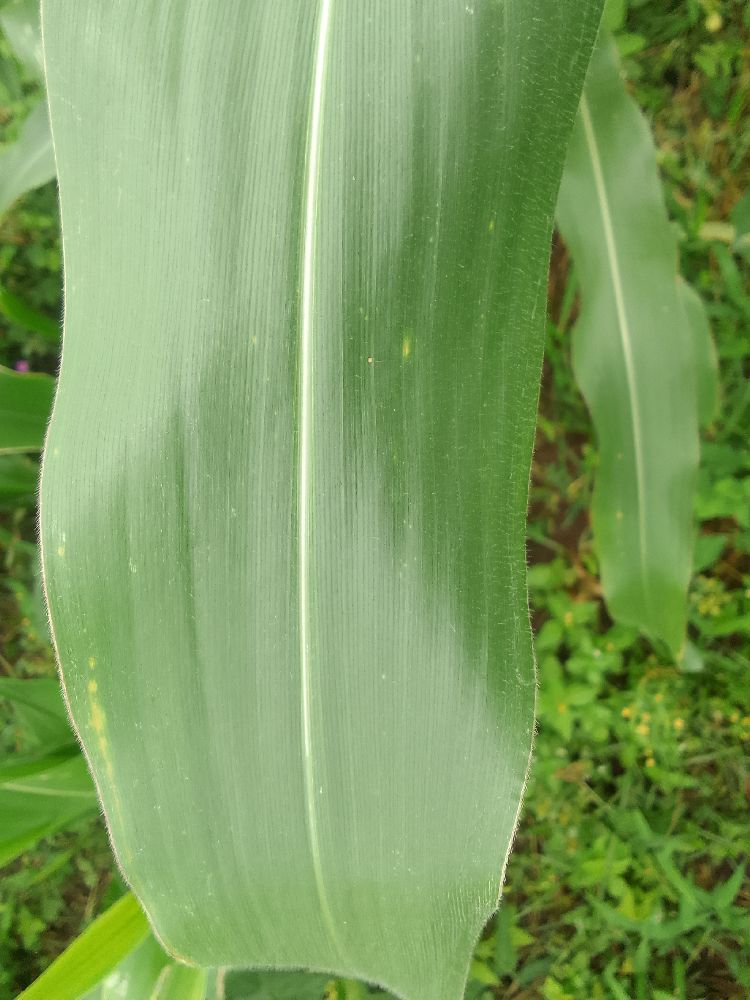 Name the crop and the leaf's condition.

maize, healthy
